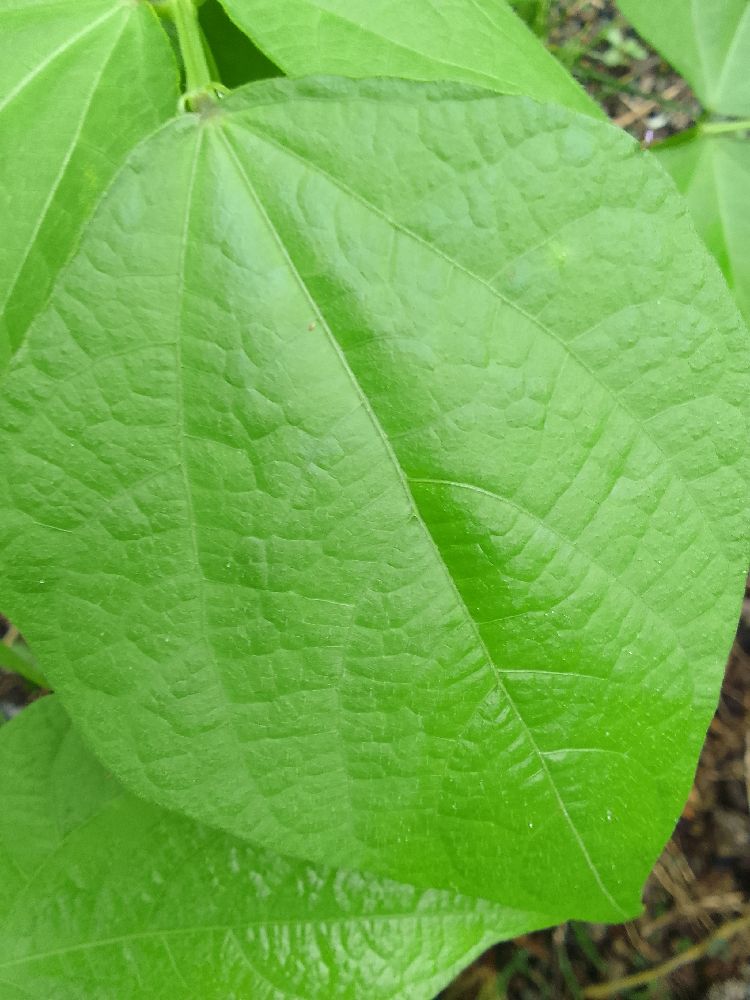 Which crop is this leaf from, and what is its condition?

common bean, healthy
